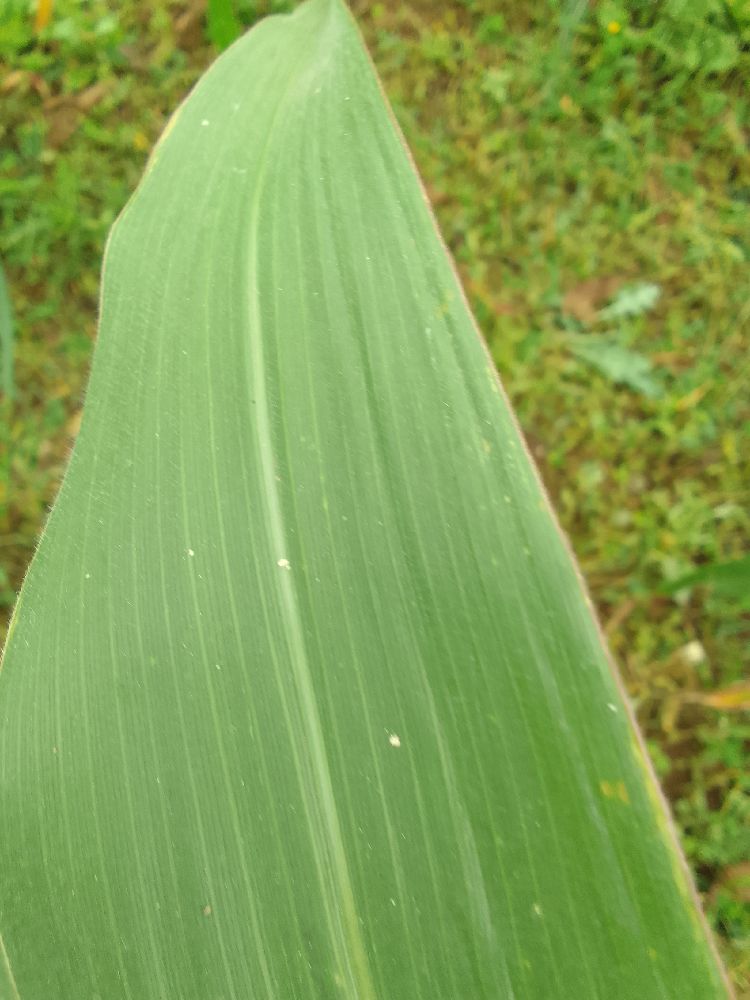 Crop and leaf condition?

maize, healthy
